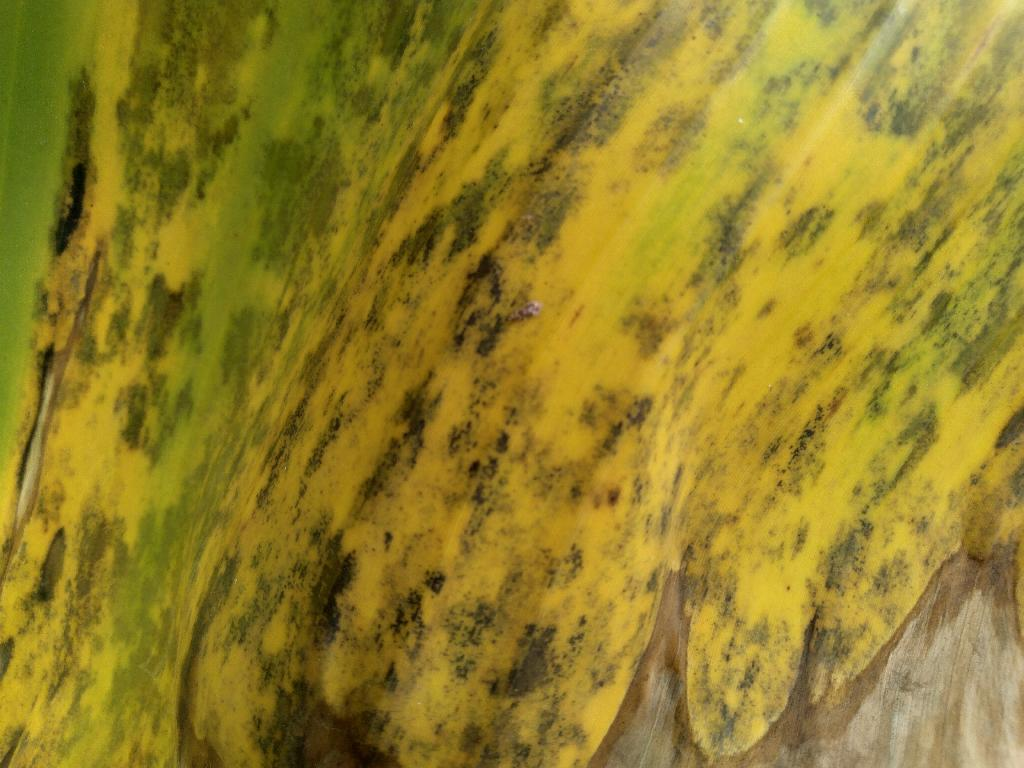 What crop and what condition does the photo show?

banana, black sigatoka
